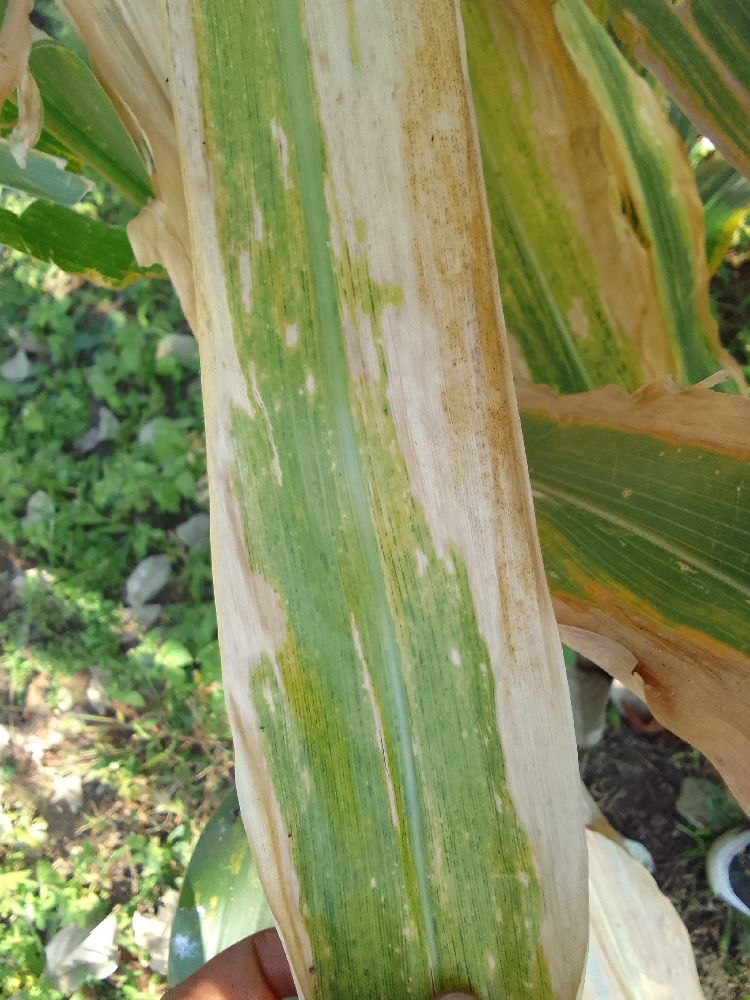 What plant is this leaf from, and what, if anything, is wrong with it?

maize, maize lethal necrosis
